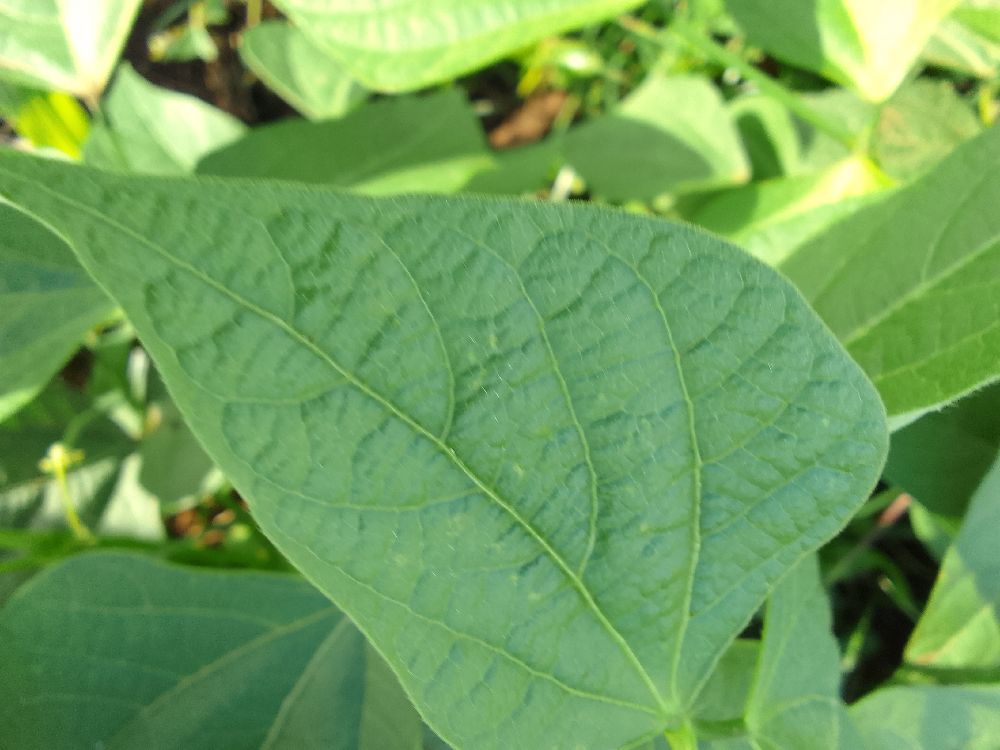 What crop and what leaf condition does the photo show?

common bean, healthy
